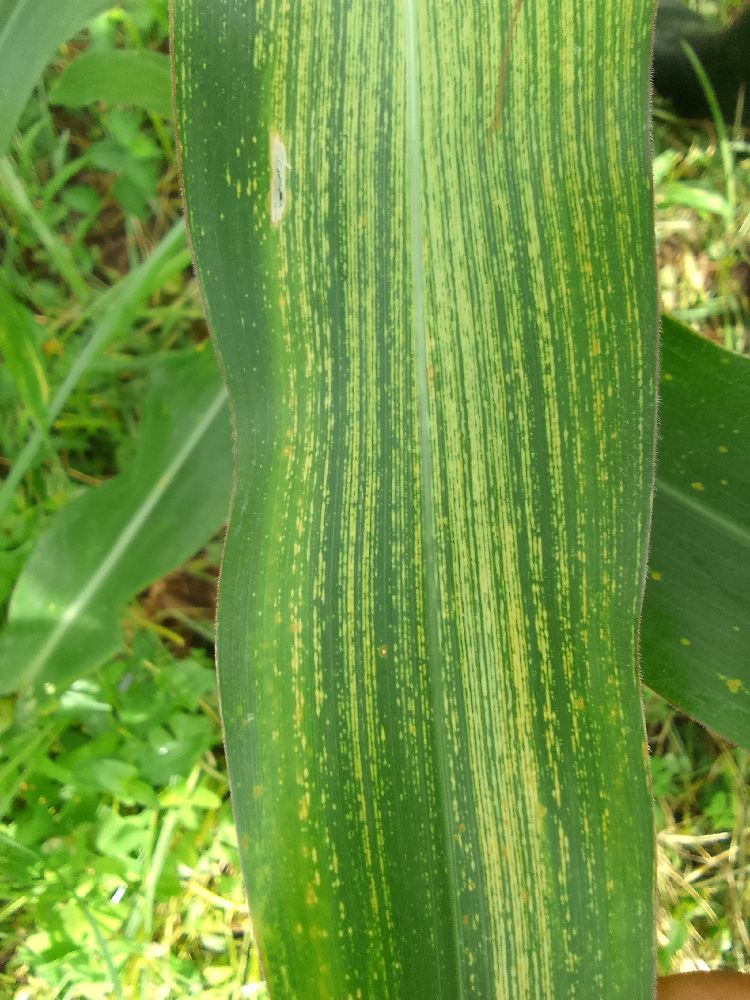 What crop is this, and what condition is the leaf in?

maize, maize streak virus
